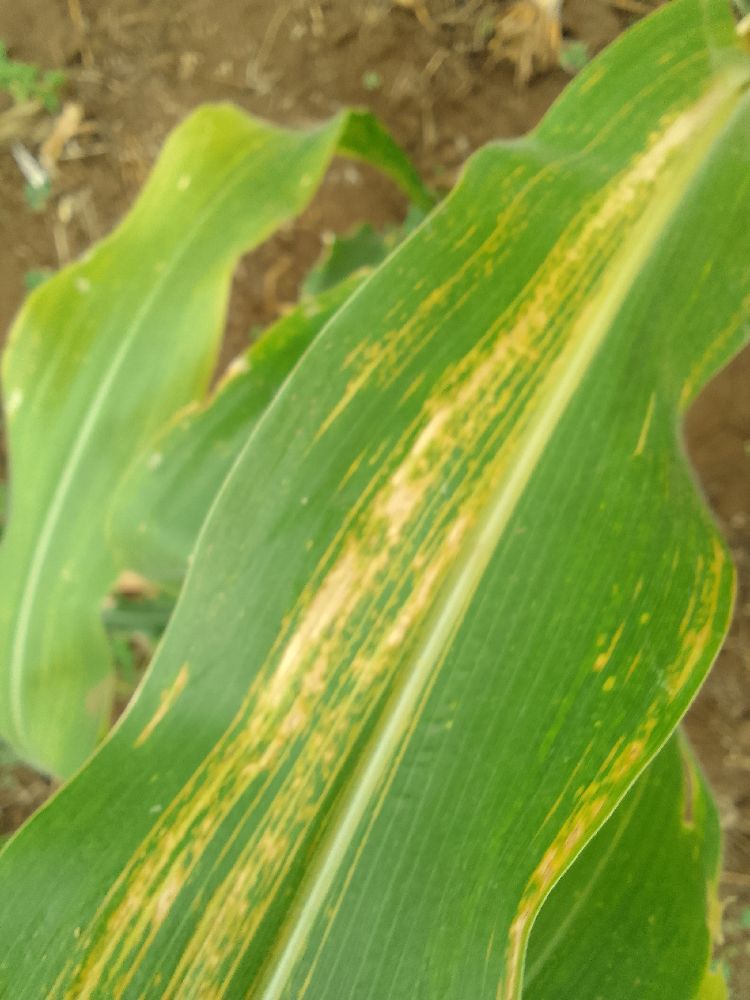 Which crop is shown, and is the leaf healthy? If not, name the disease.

maize, maize lethal necrosis
